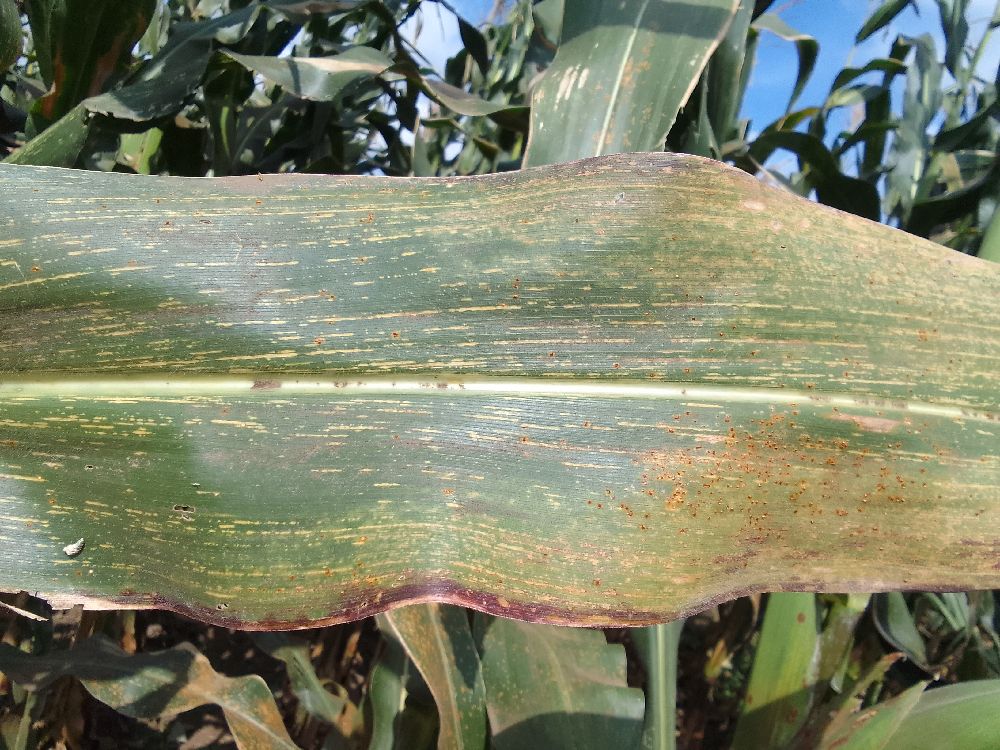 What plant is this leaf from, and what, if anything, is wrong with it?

maize, maize streak virus
